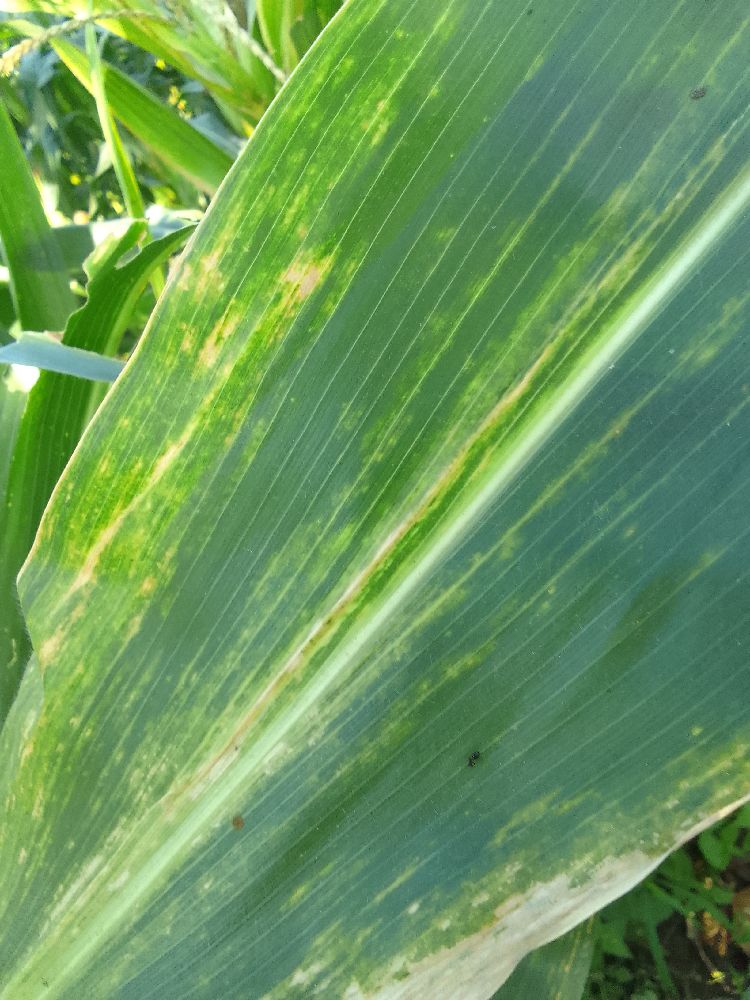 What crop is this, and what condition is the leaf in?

maize, maize lethal necrosis
